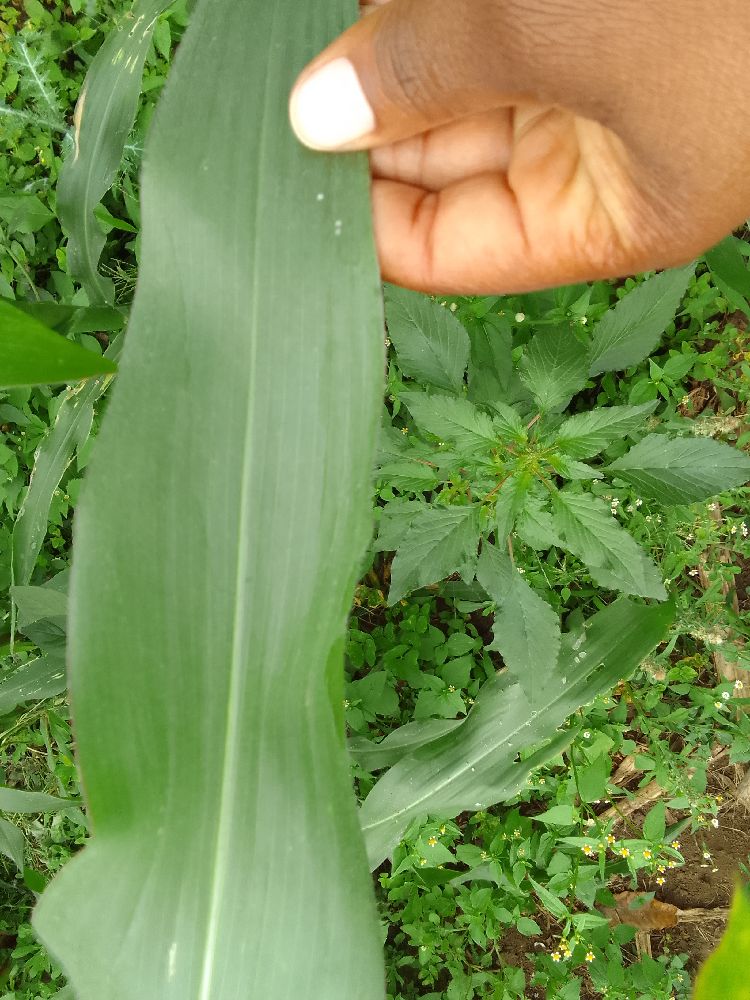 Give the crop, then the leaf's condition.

maize, healthy
